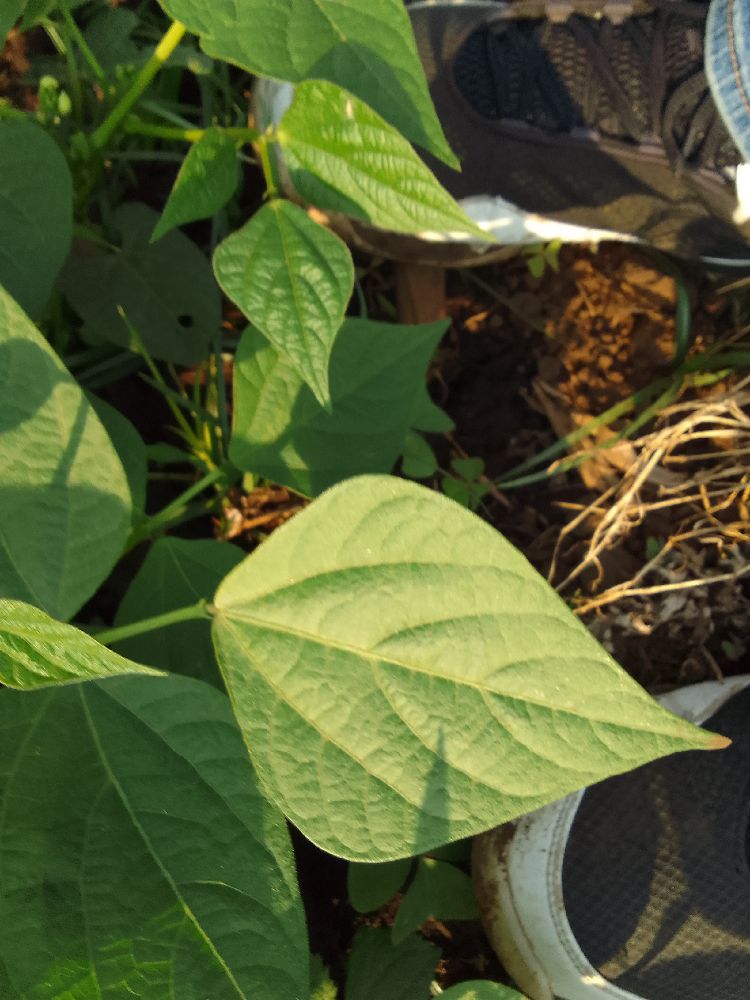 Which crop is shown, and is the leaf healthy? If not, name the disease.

common bean, healthy
